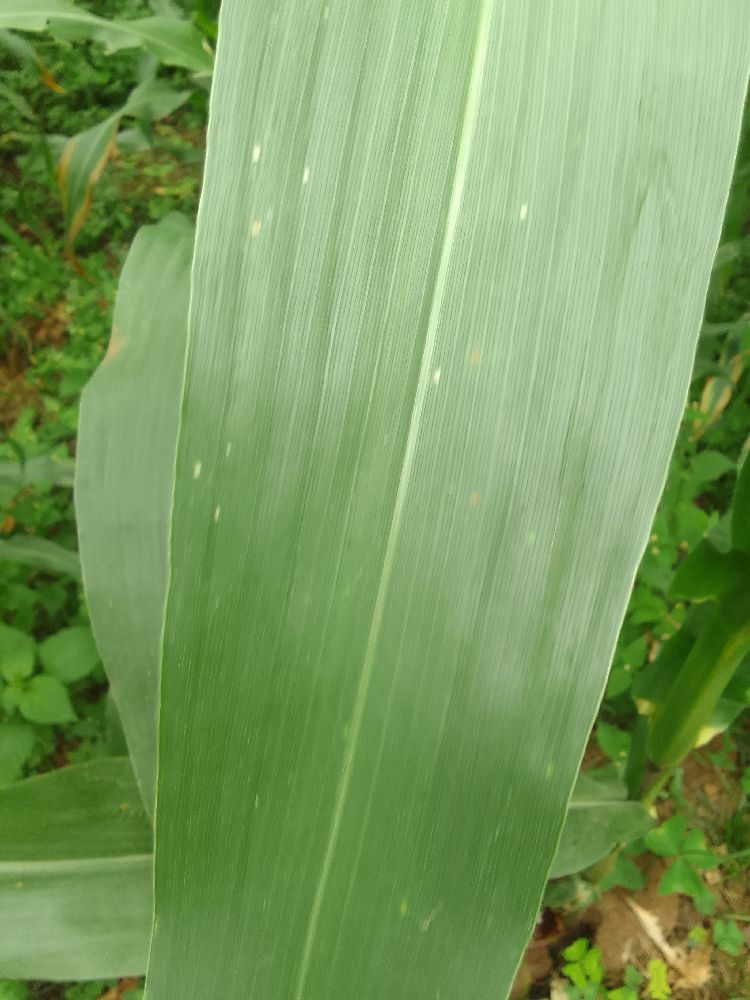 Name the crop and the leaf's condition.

maize, healthy
